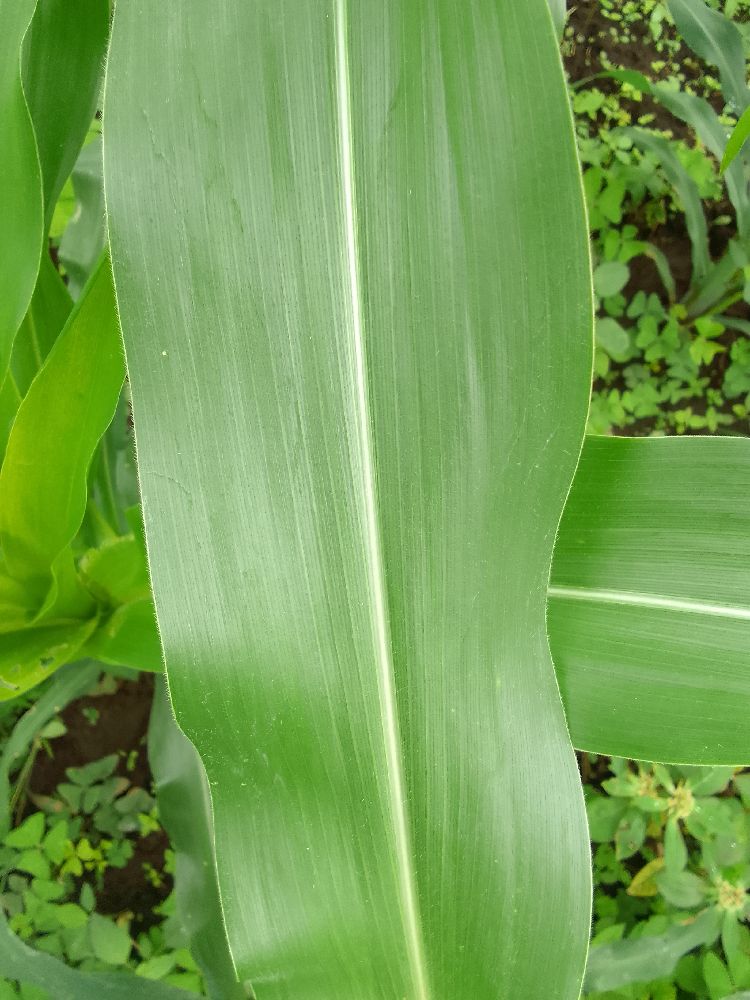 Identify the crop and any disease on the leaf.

maize, healthy
